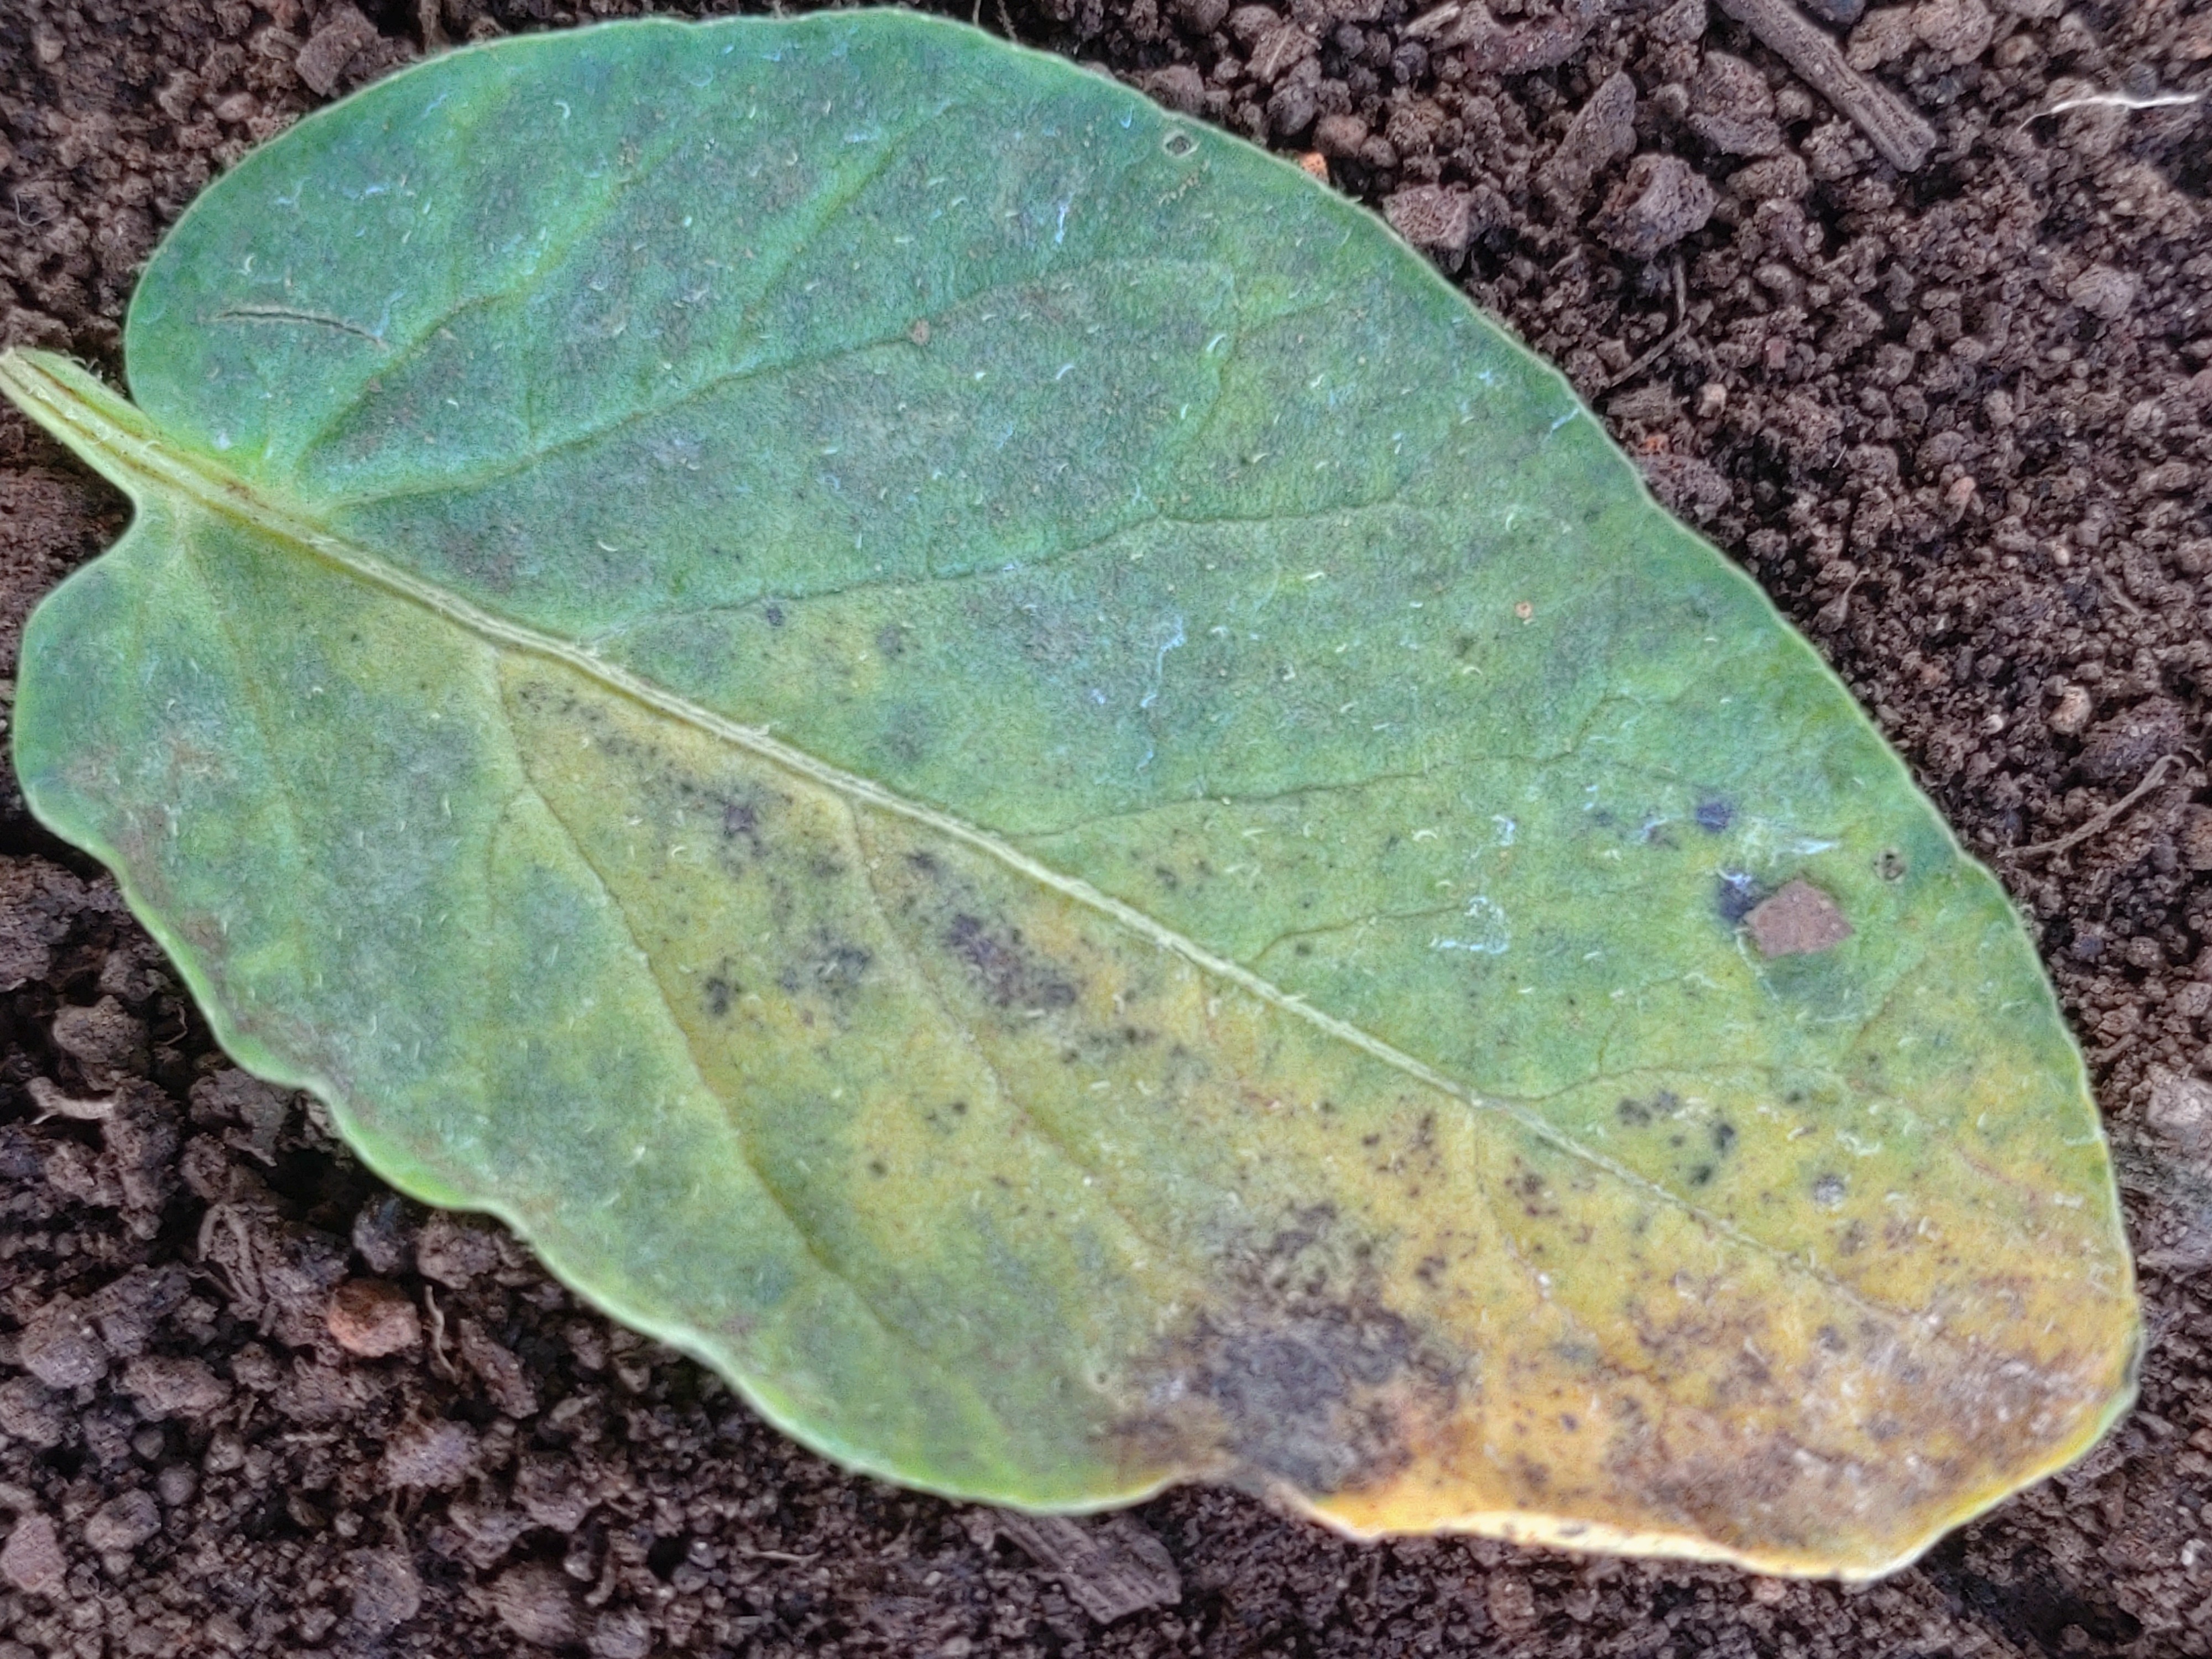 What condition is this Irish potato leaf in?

late blight
